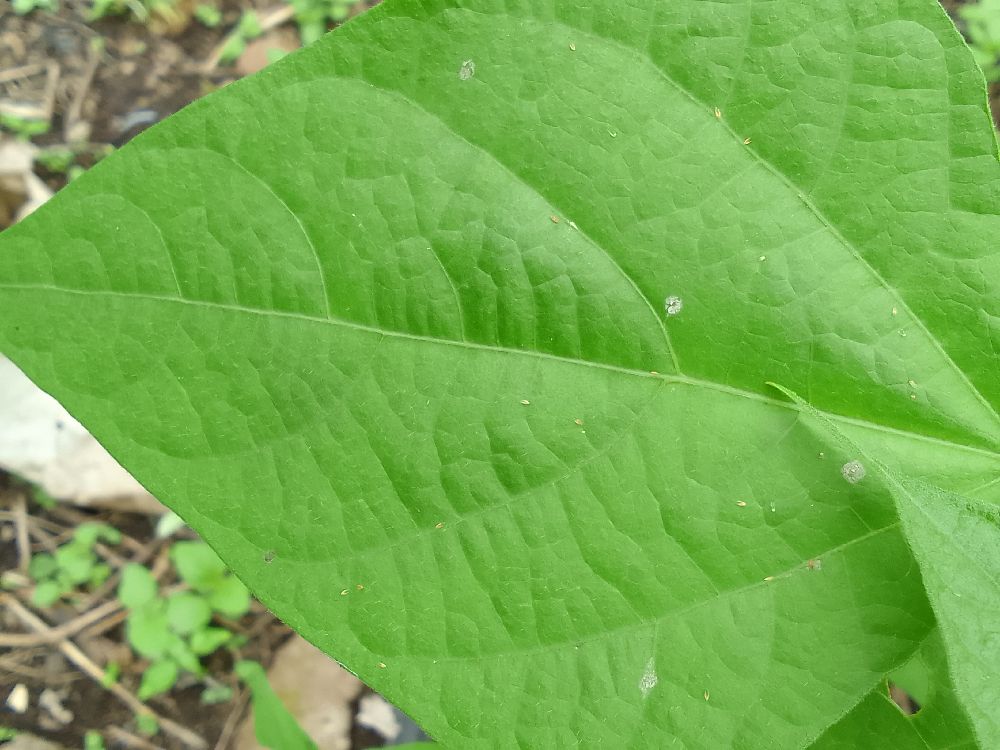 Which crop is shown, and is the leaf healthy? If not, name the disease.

common bean, healthy
